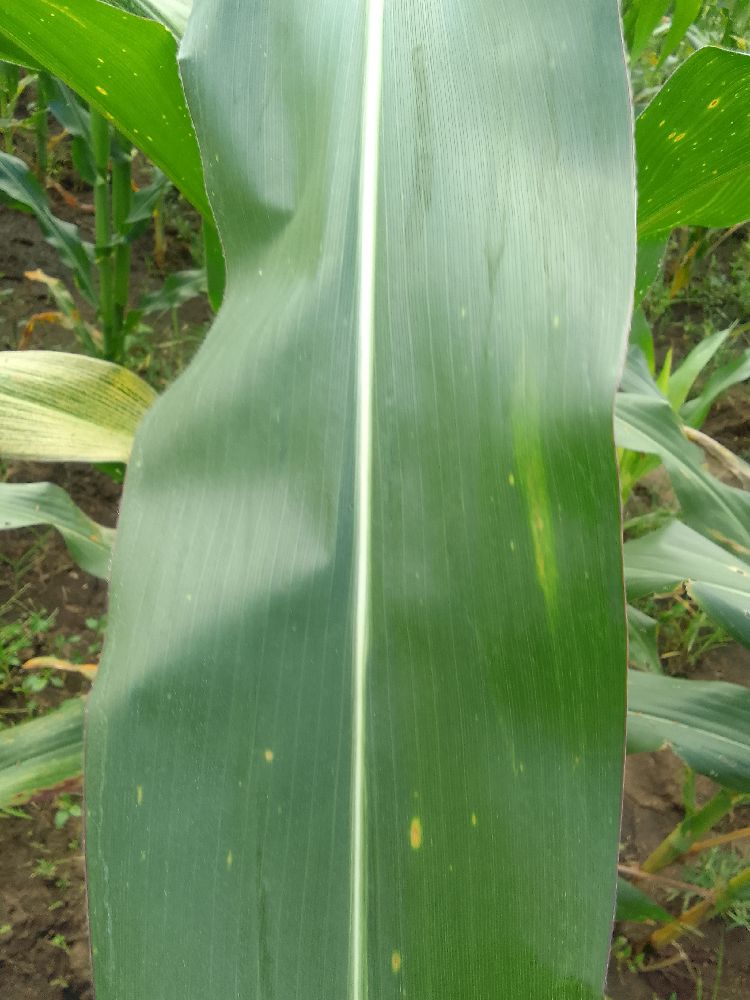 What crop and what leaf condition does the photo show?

maize, healthy
